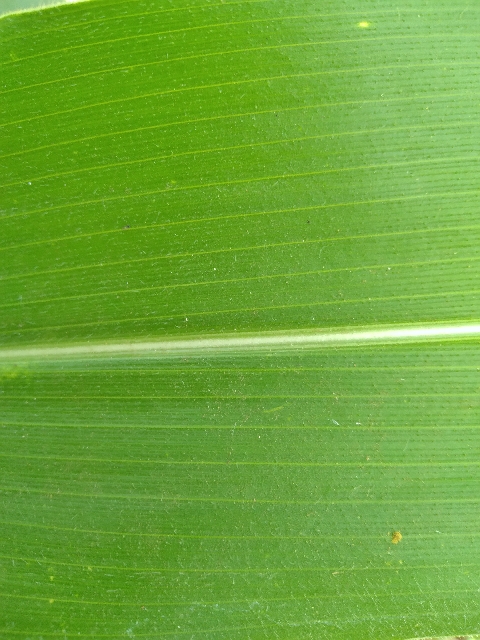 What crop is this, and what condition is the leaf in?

maize, healthy
